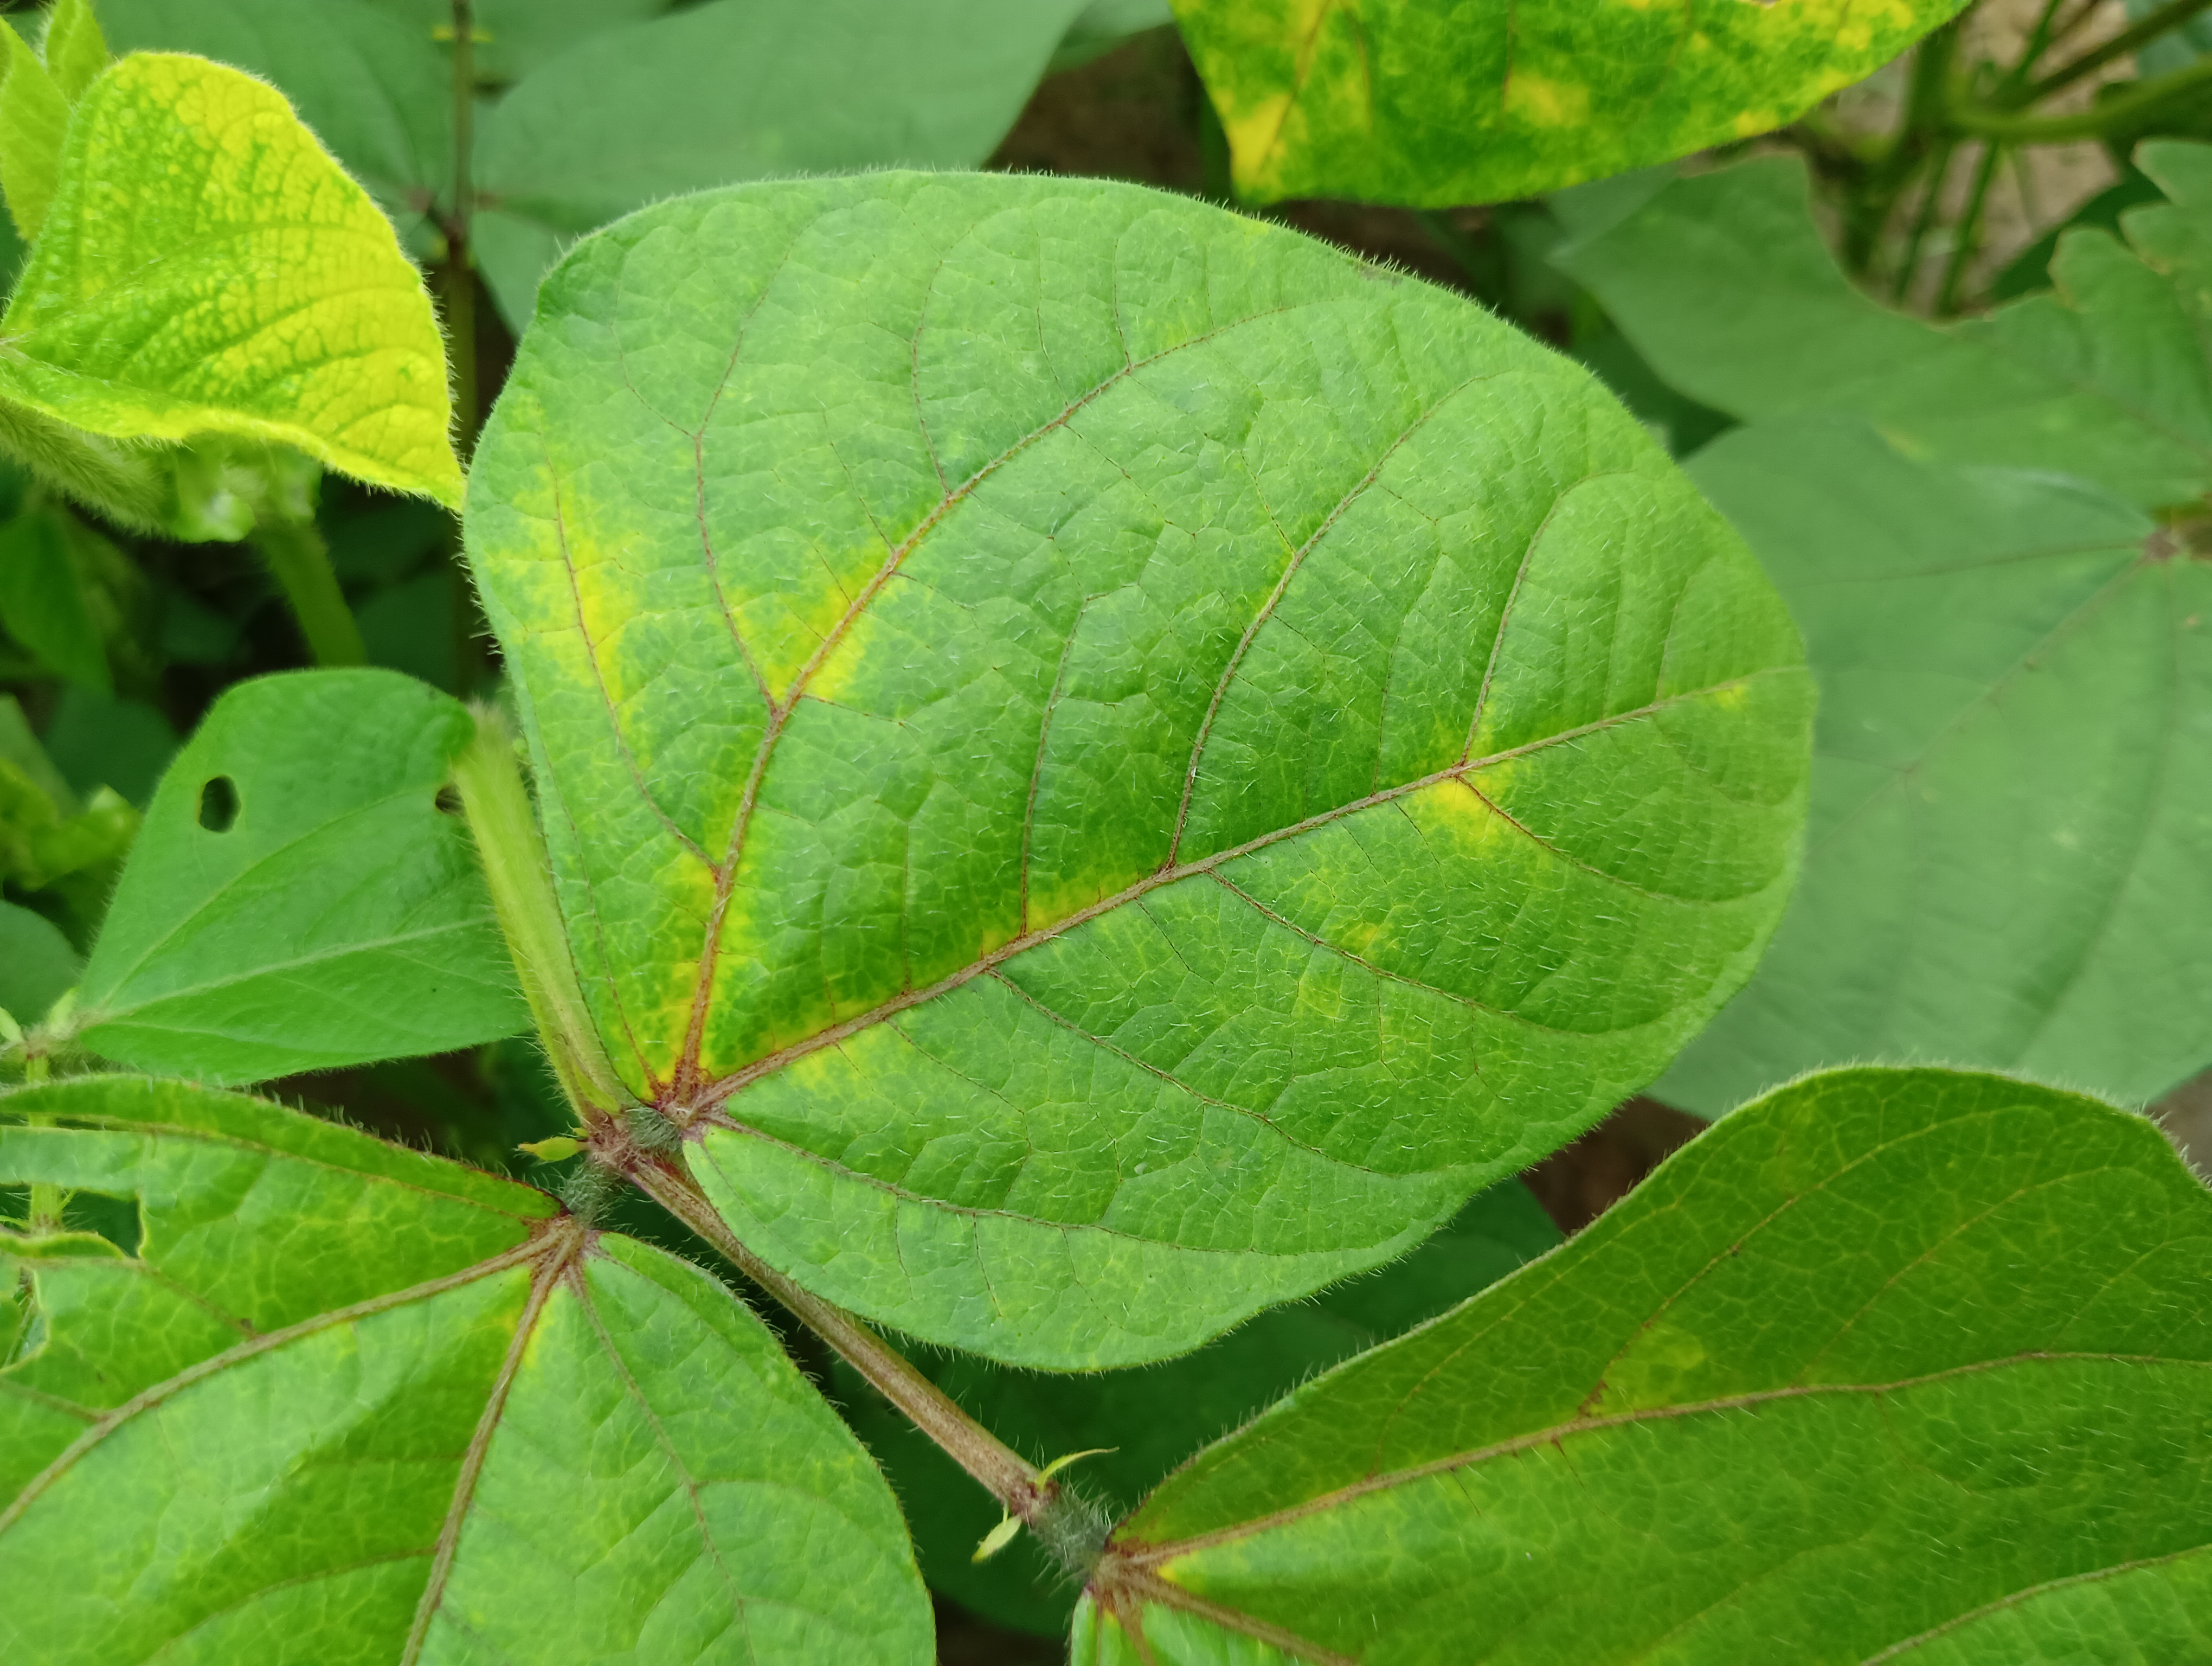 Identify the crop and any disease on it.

mungbean, yellow mosaic
